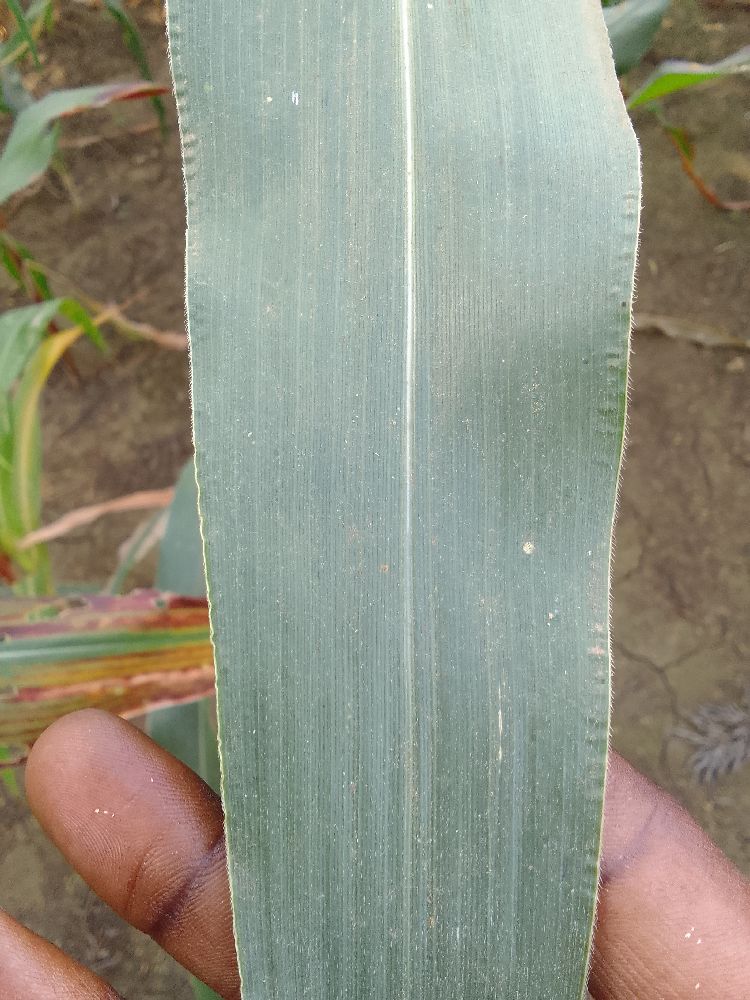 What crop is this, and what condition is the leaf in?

maize, healthy
